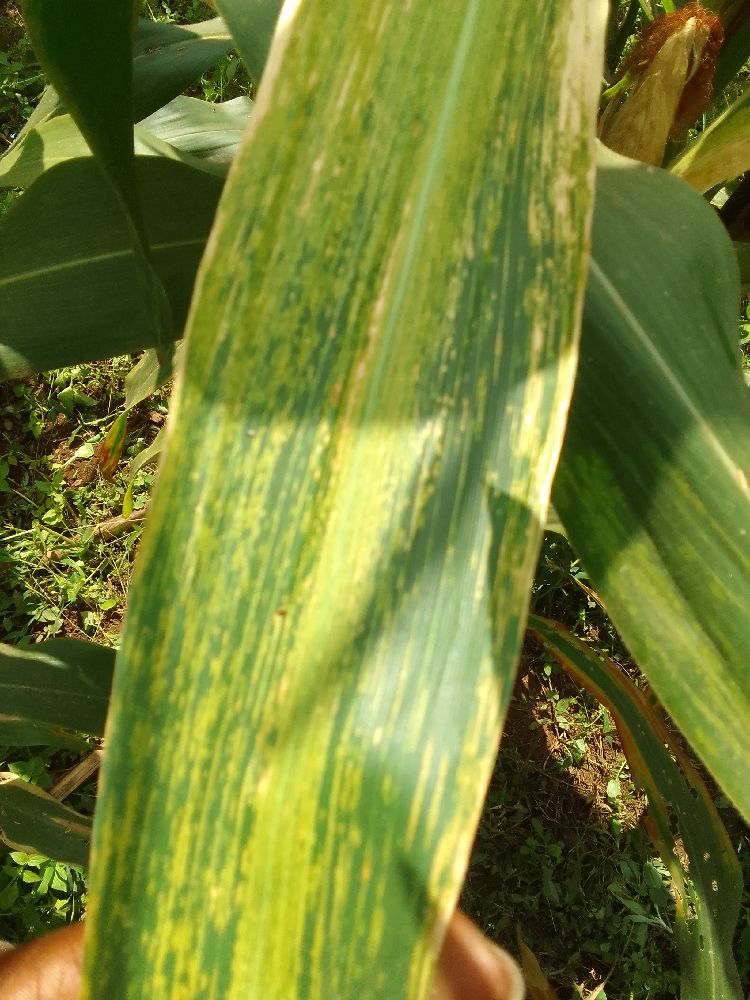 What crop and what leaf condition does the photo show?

maize, maize lethal necrosis
